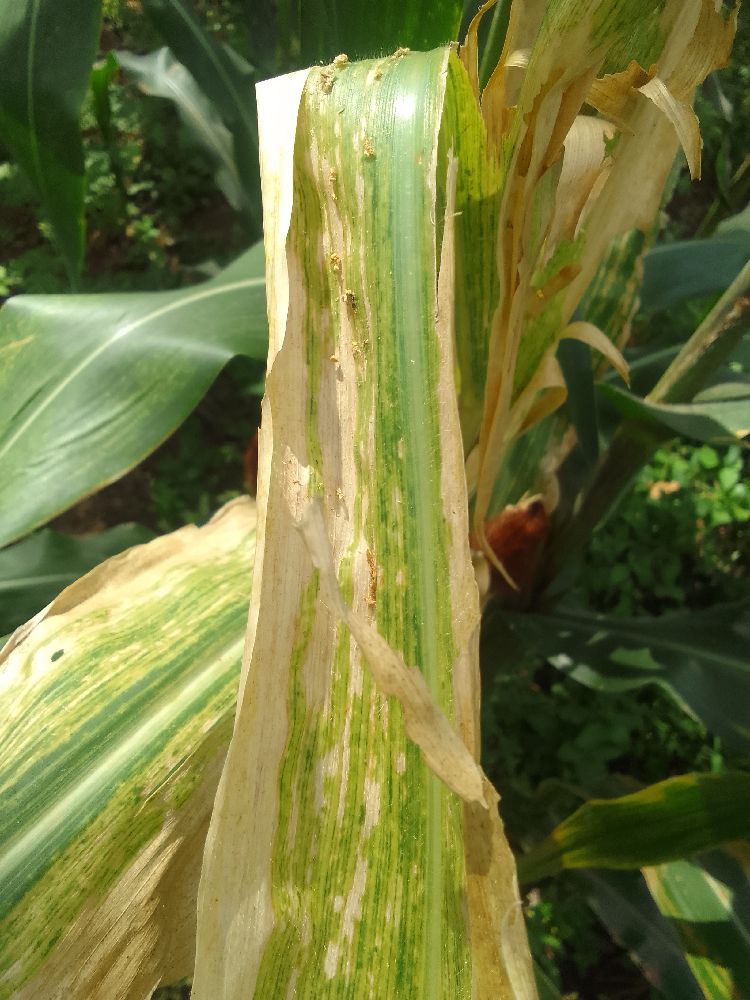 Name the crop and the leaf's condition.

maize, maize lethal necrosis
